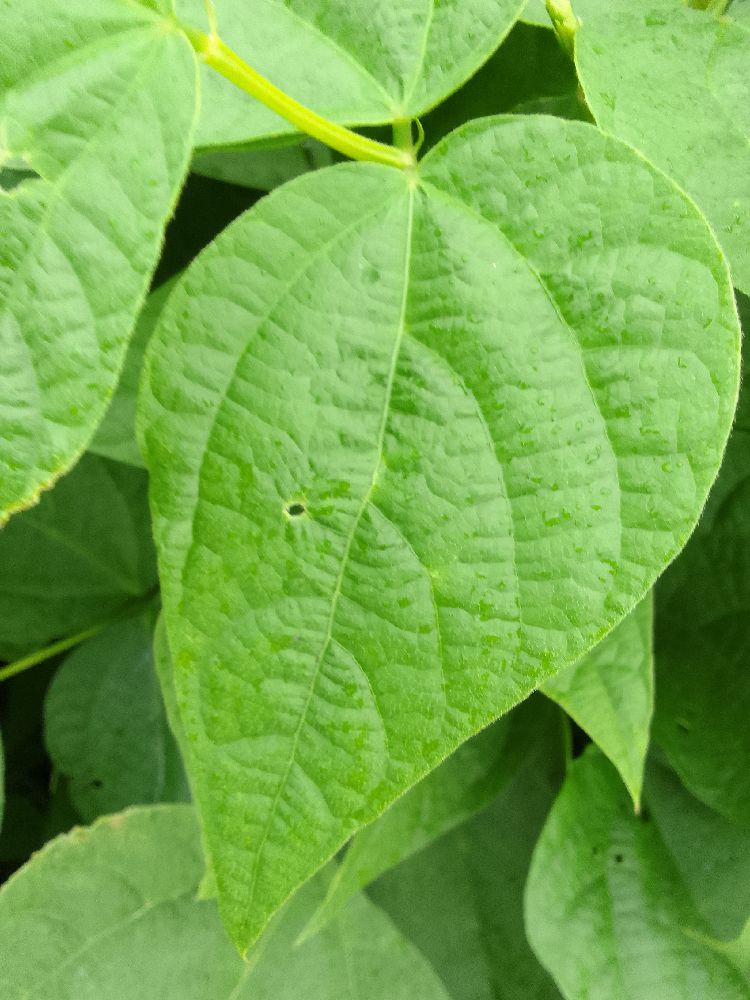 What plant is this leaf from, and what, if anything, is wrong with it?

common bean, healthy
